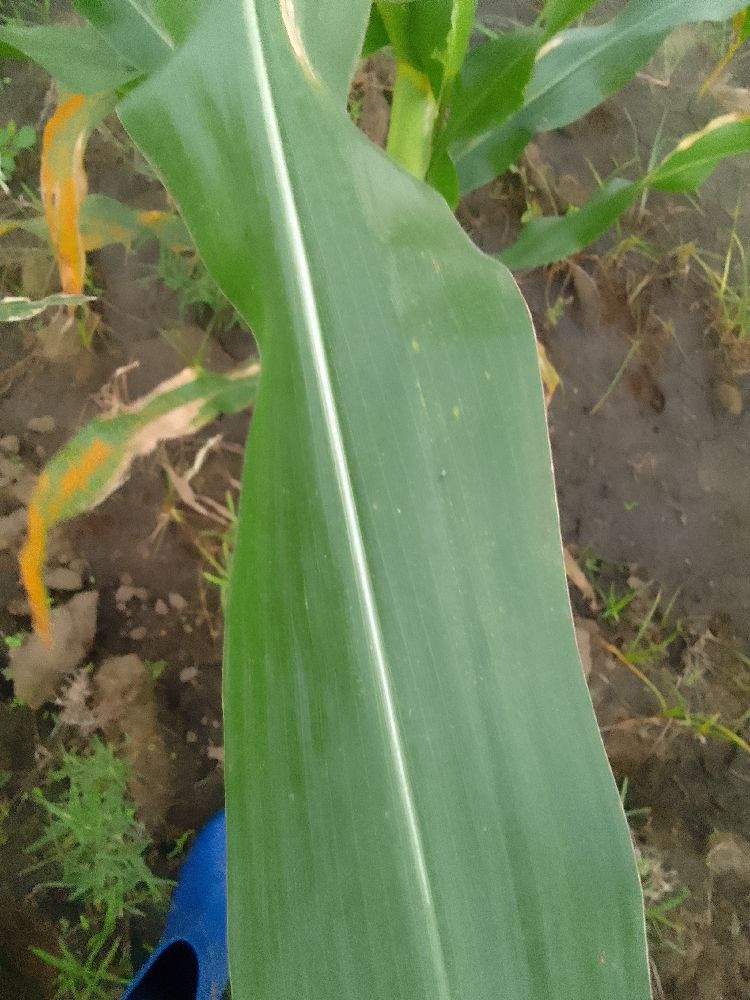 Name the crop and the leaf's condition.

common bean, healthy
